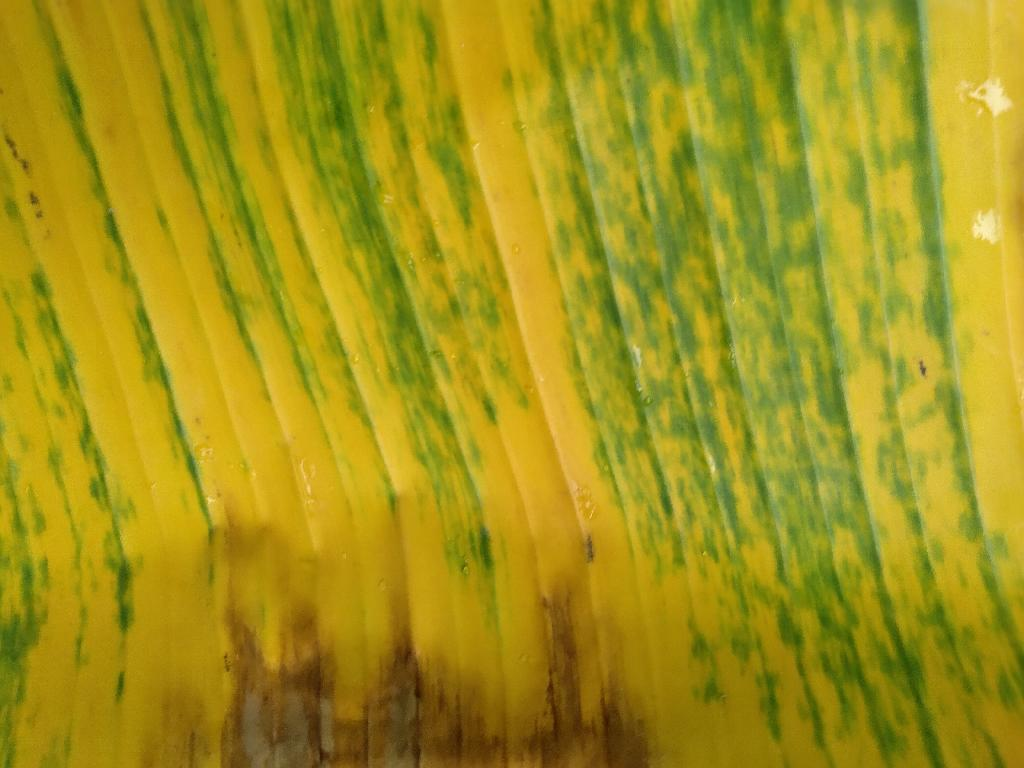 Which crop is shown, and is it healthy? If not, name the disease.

banana, fusarium wilt race 1
